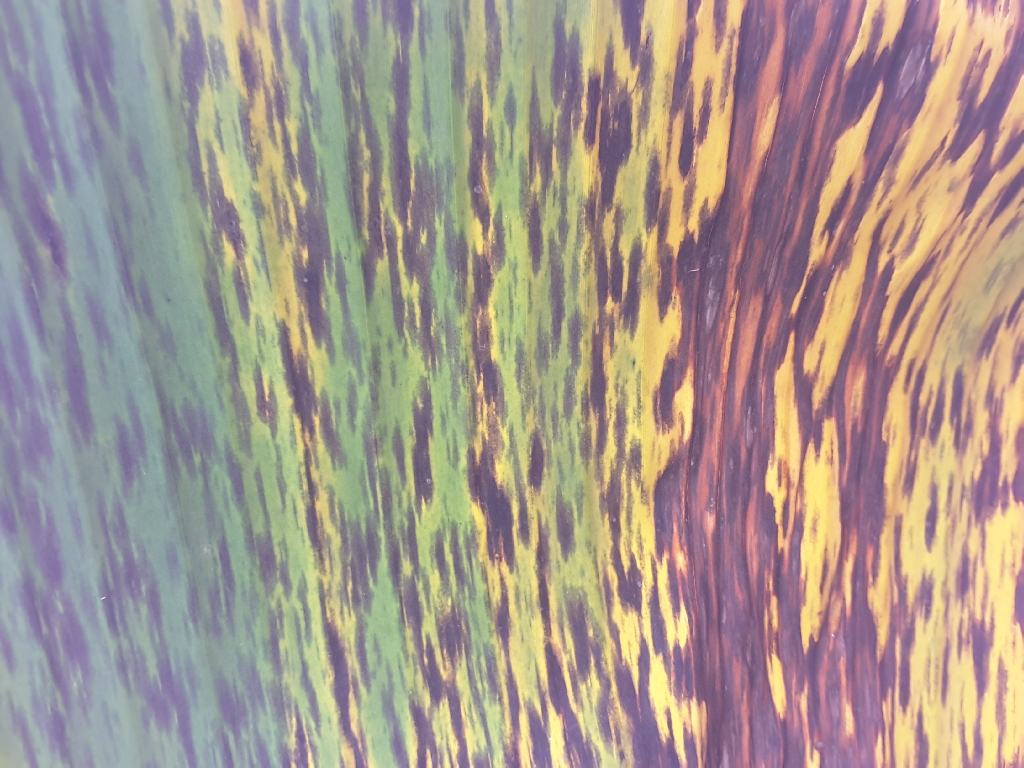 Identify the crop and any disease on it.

banana, black sigatoka
